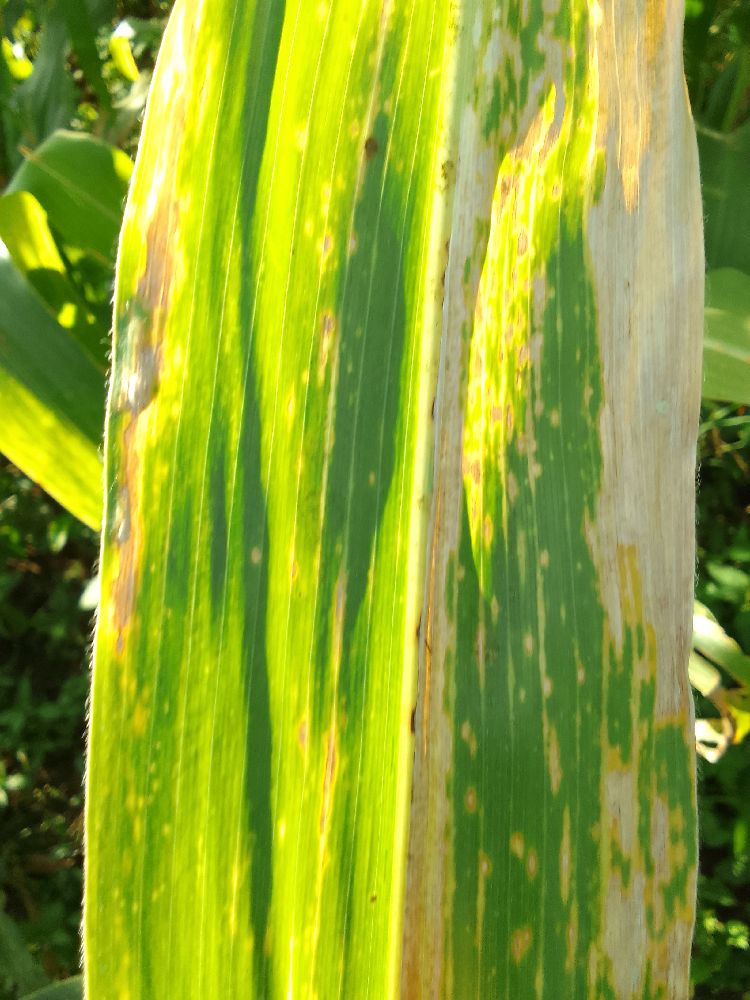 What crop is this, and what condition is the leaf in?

maize, maize lethal necrosis
